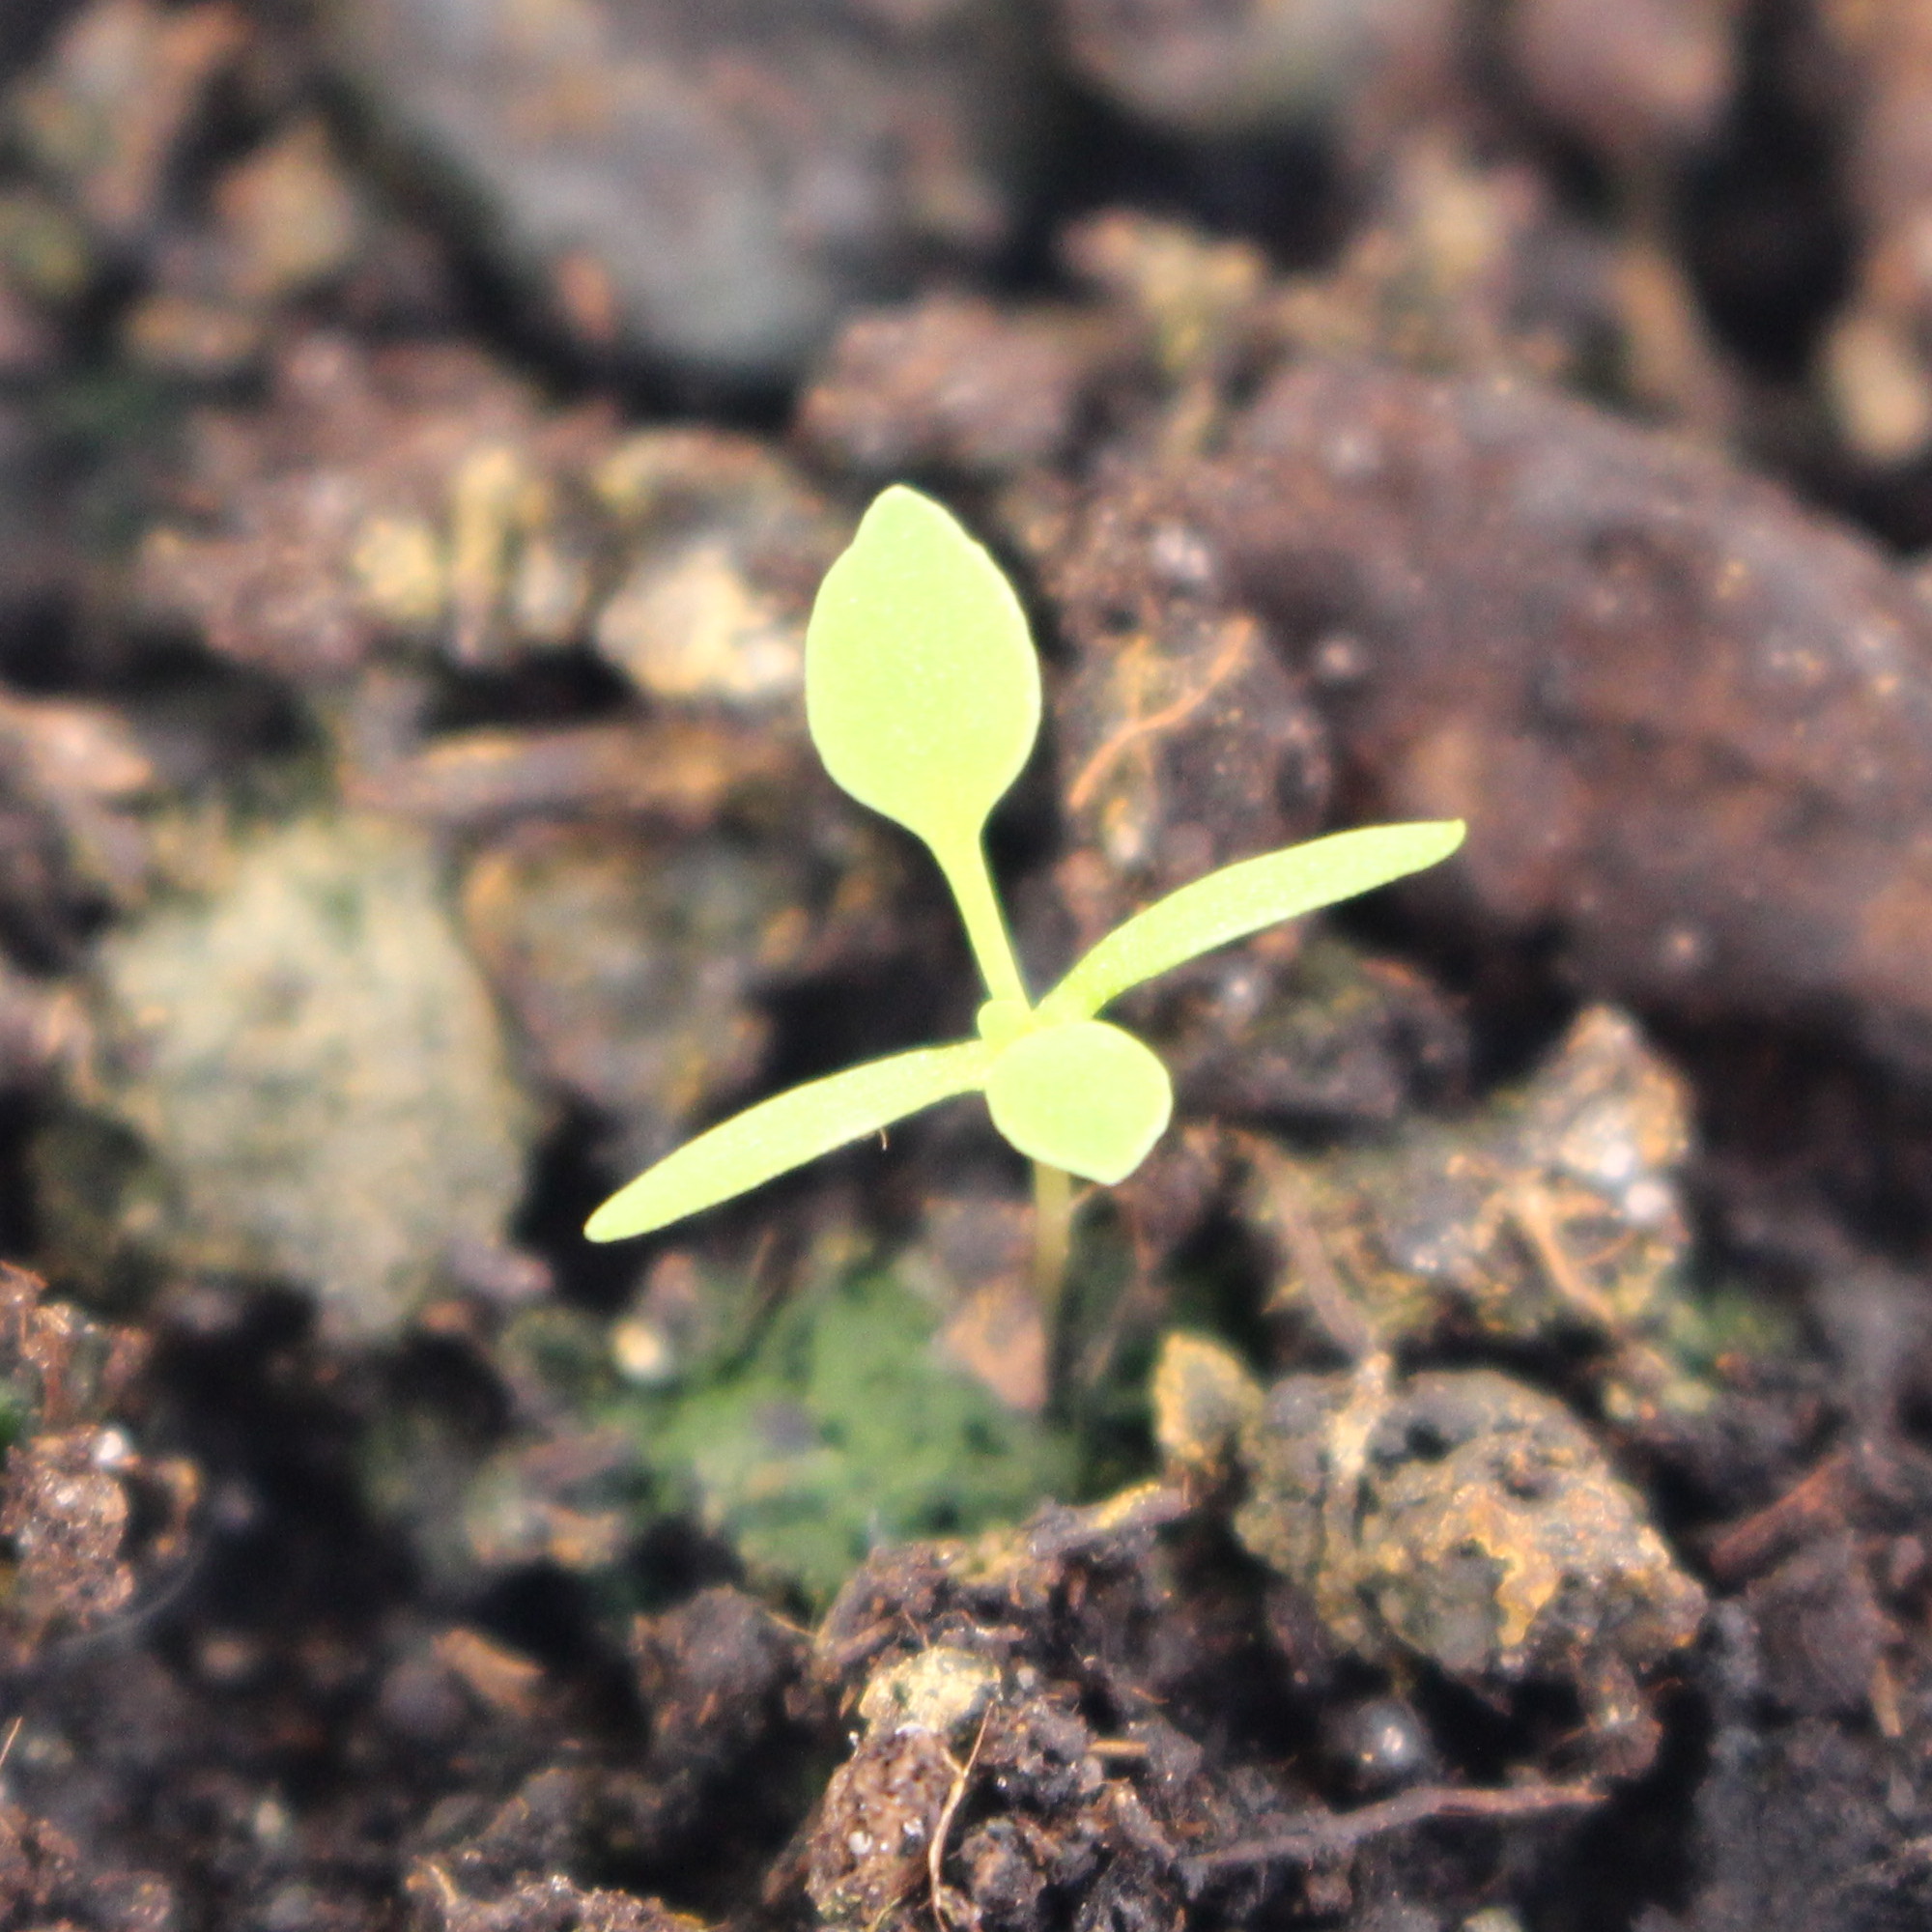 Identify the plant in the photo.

Papaver rhoeas
